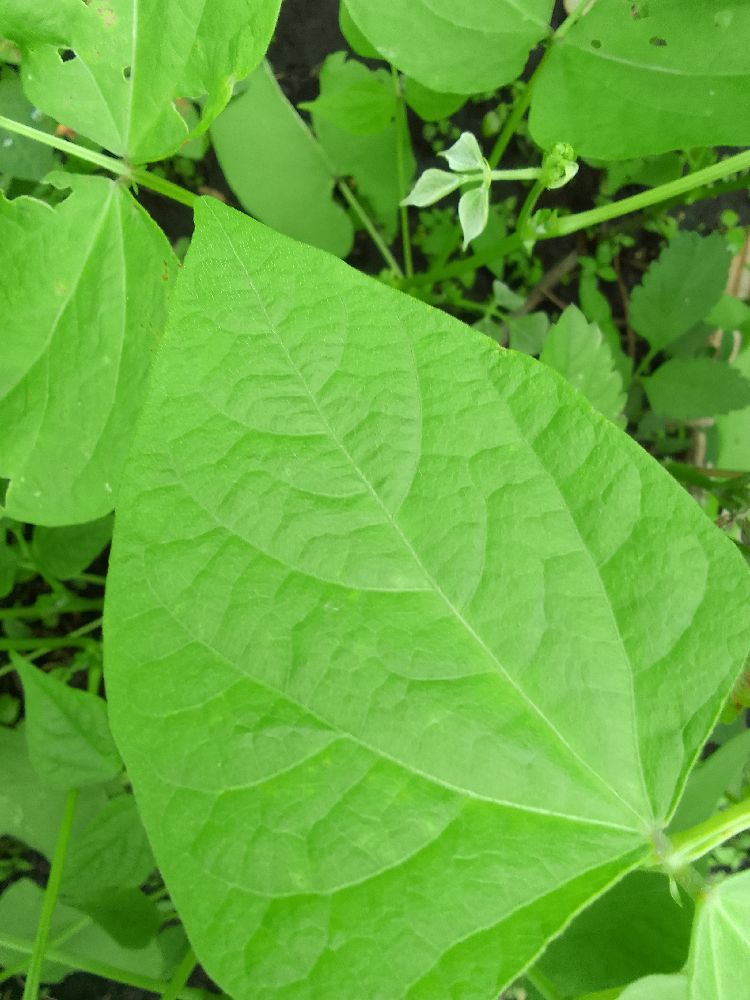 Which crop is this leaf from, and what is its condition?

common bean, healthy
